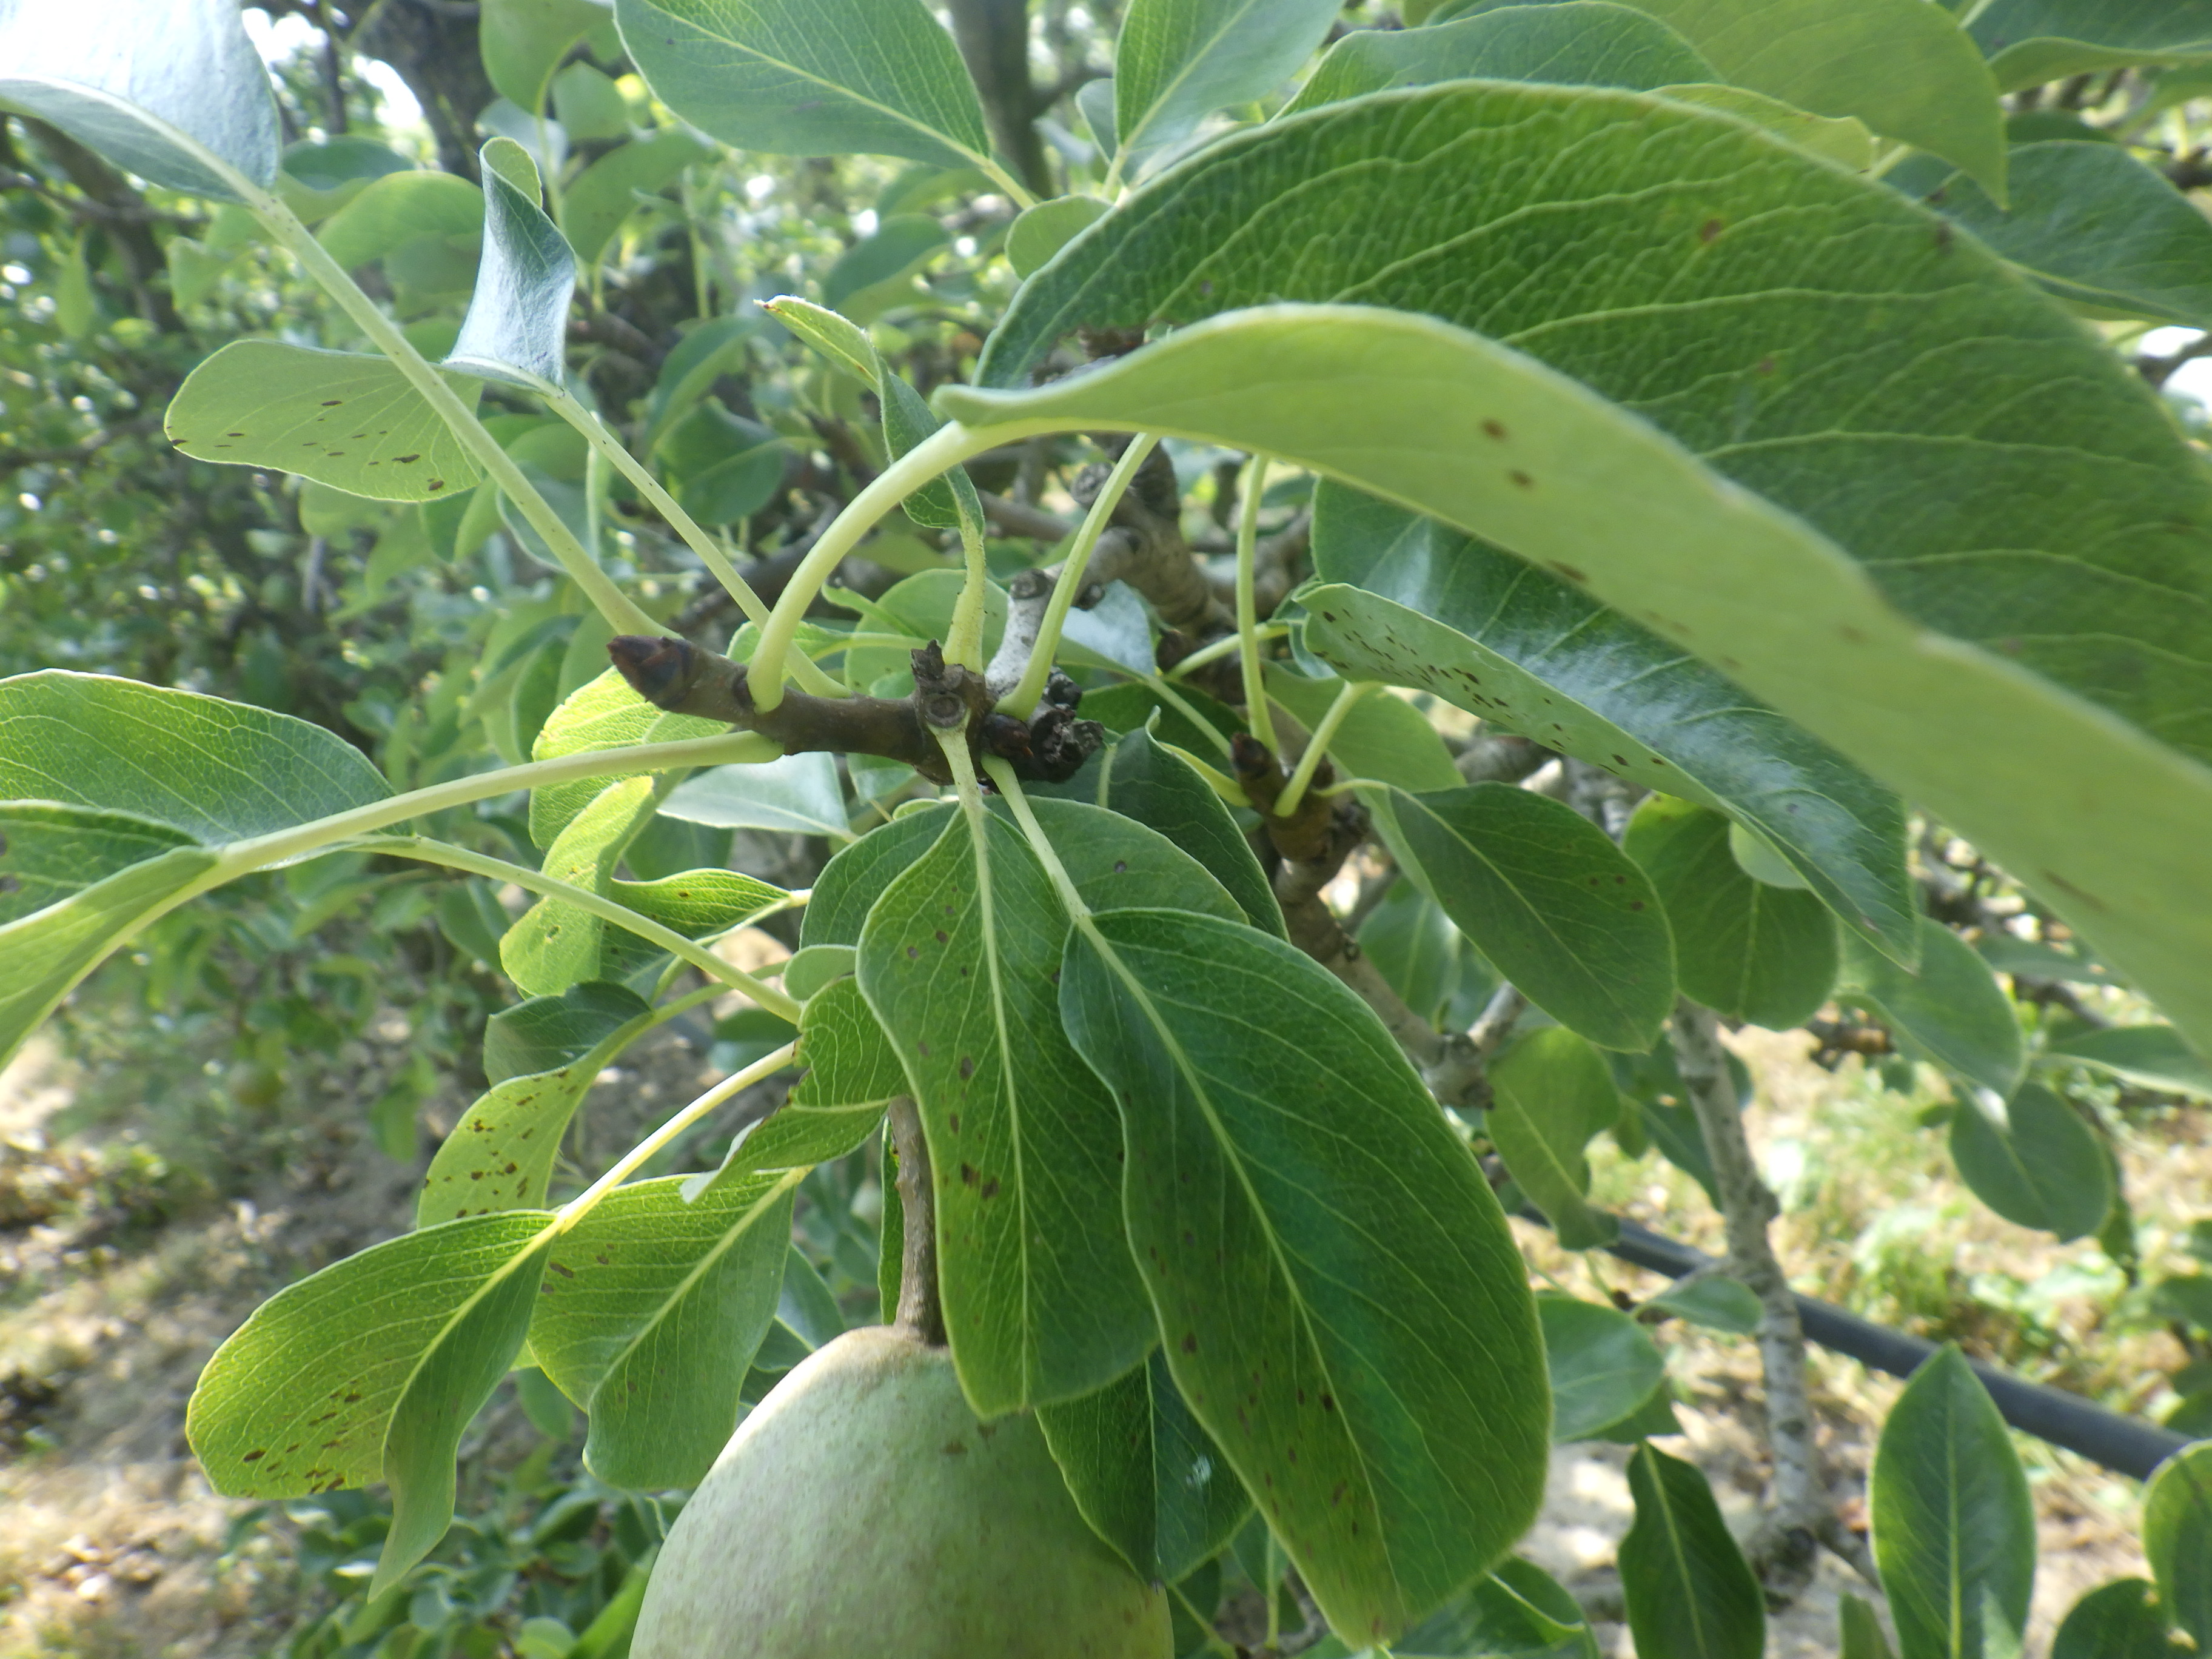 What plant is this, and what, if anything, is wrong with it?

pear, black spot
